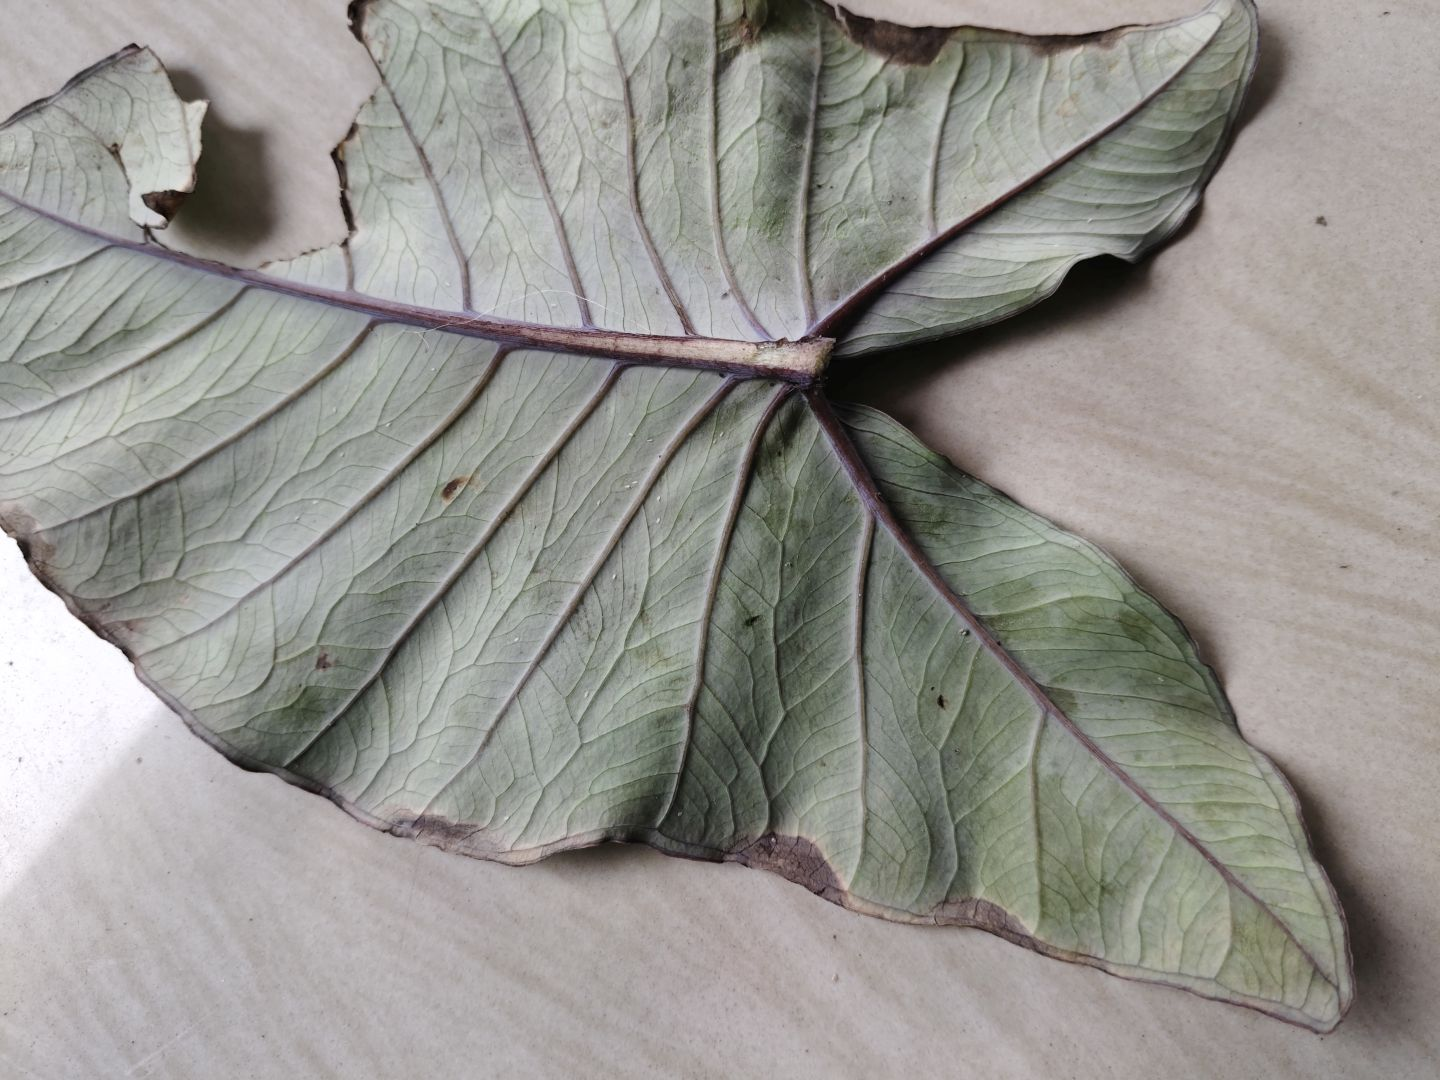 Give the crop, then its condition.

taro, leaf blight
